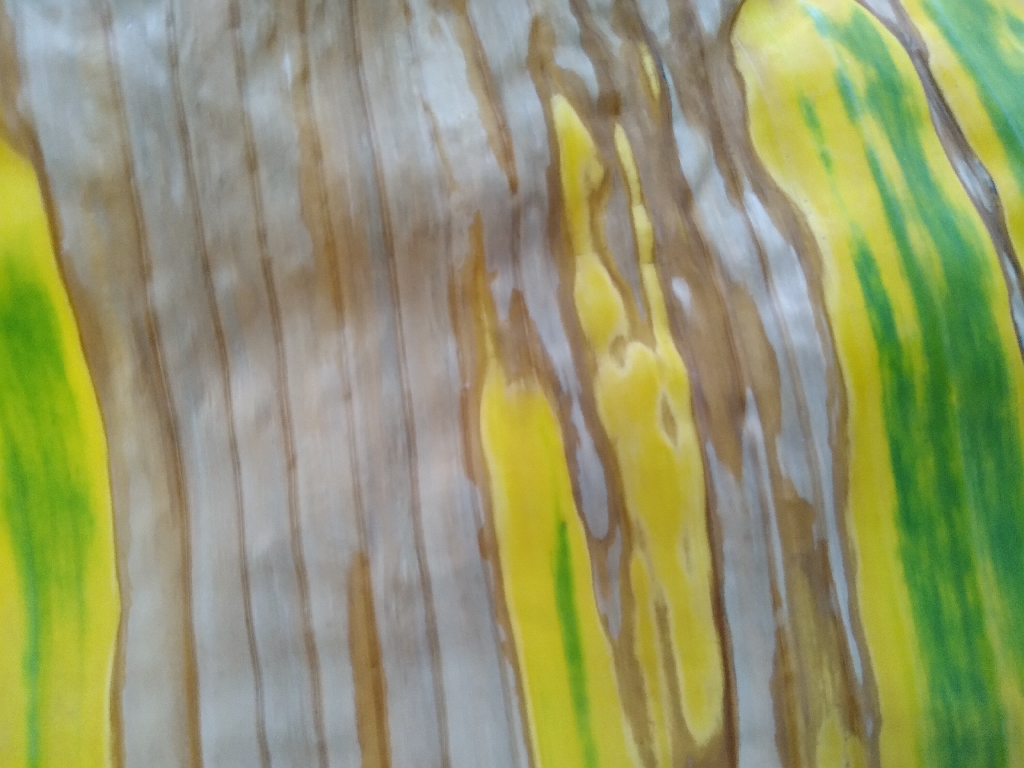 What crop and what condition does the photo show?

banana, fusarium wilt race 1
